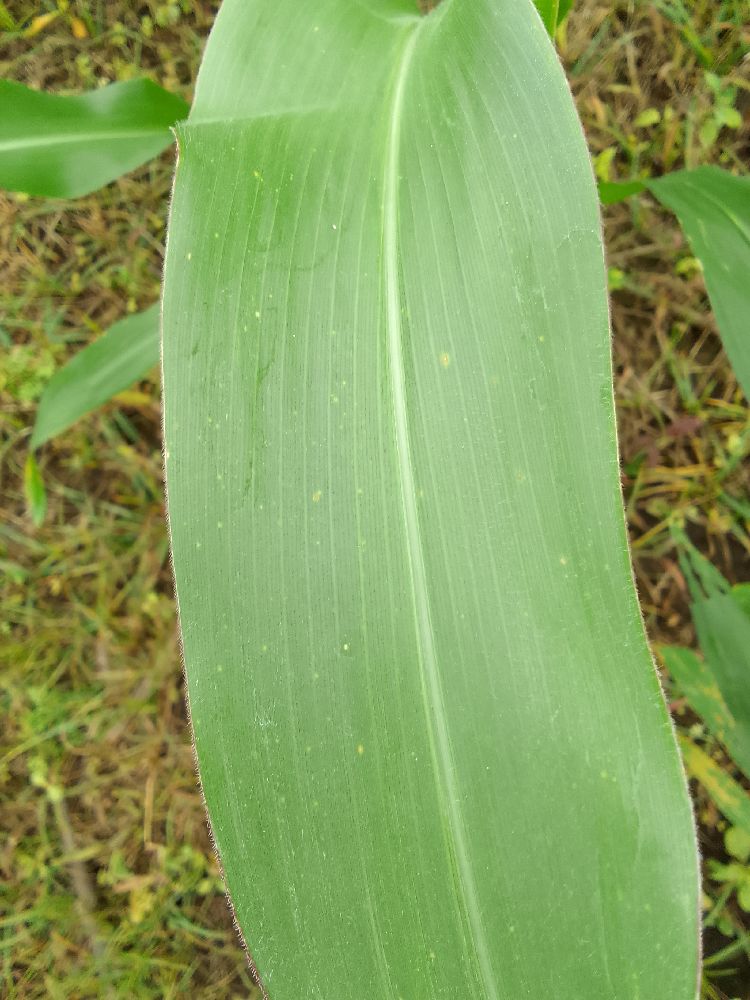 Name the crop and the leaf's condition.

maize, healthy
